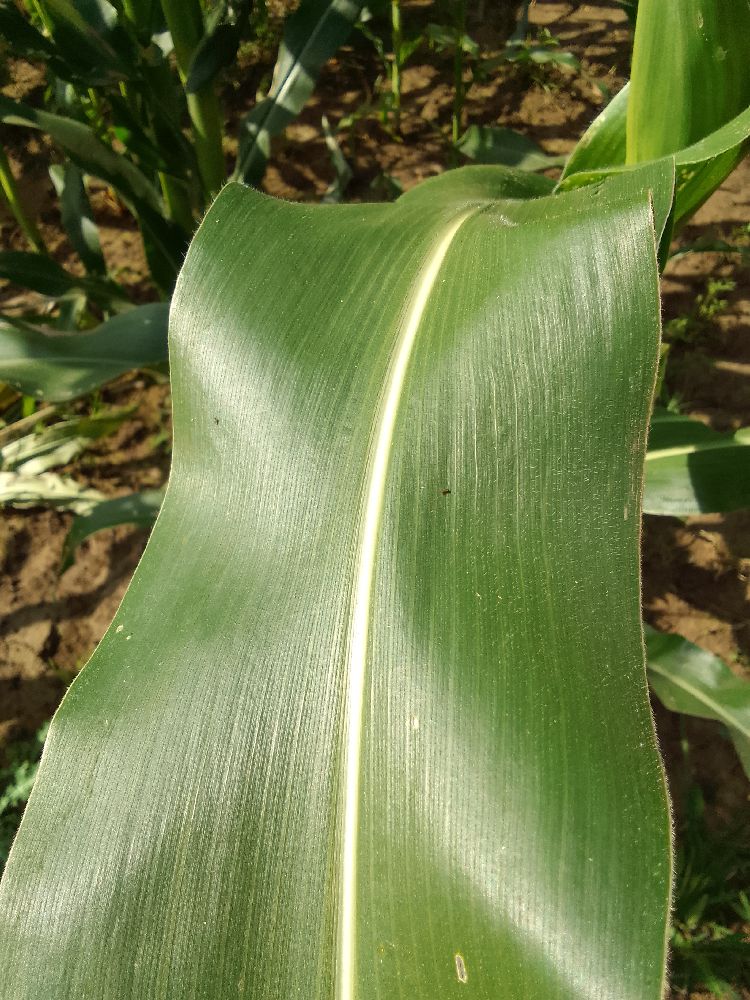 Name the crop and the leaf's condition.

maize, healthy
